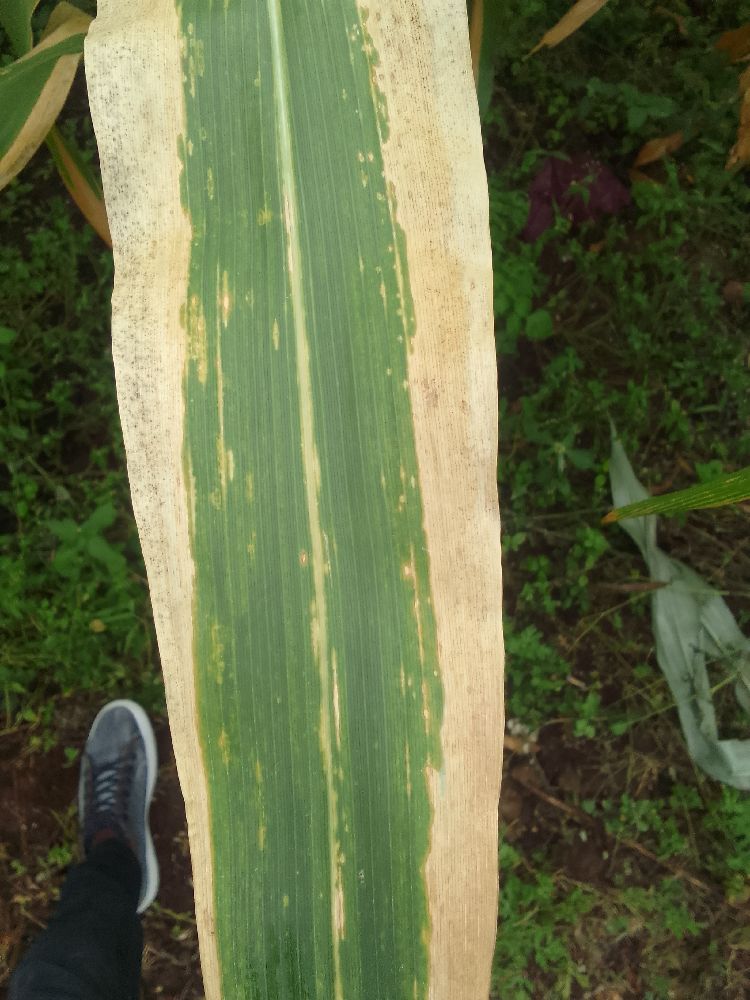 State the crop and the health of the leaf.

maize, maize lethal necrosis
